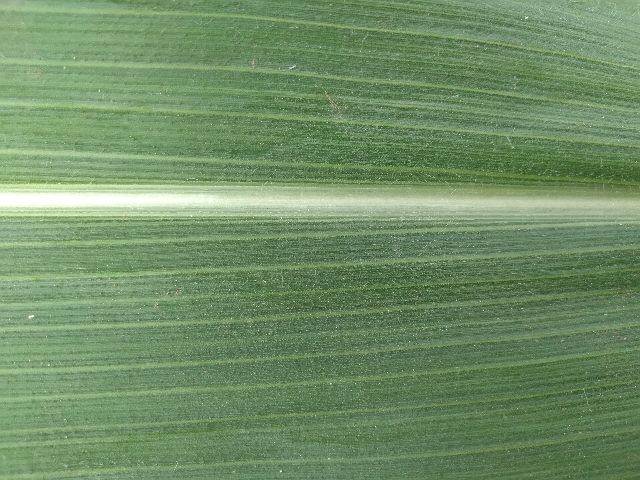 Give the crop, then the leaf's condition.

maize, healthy
